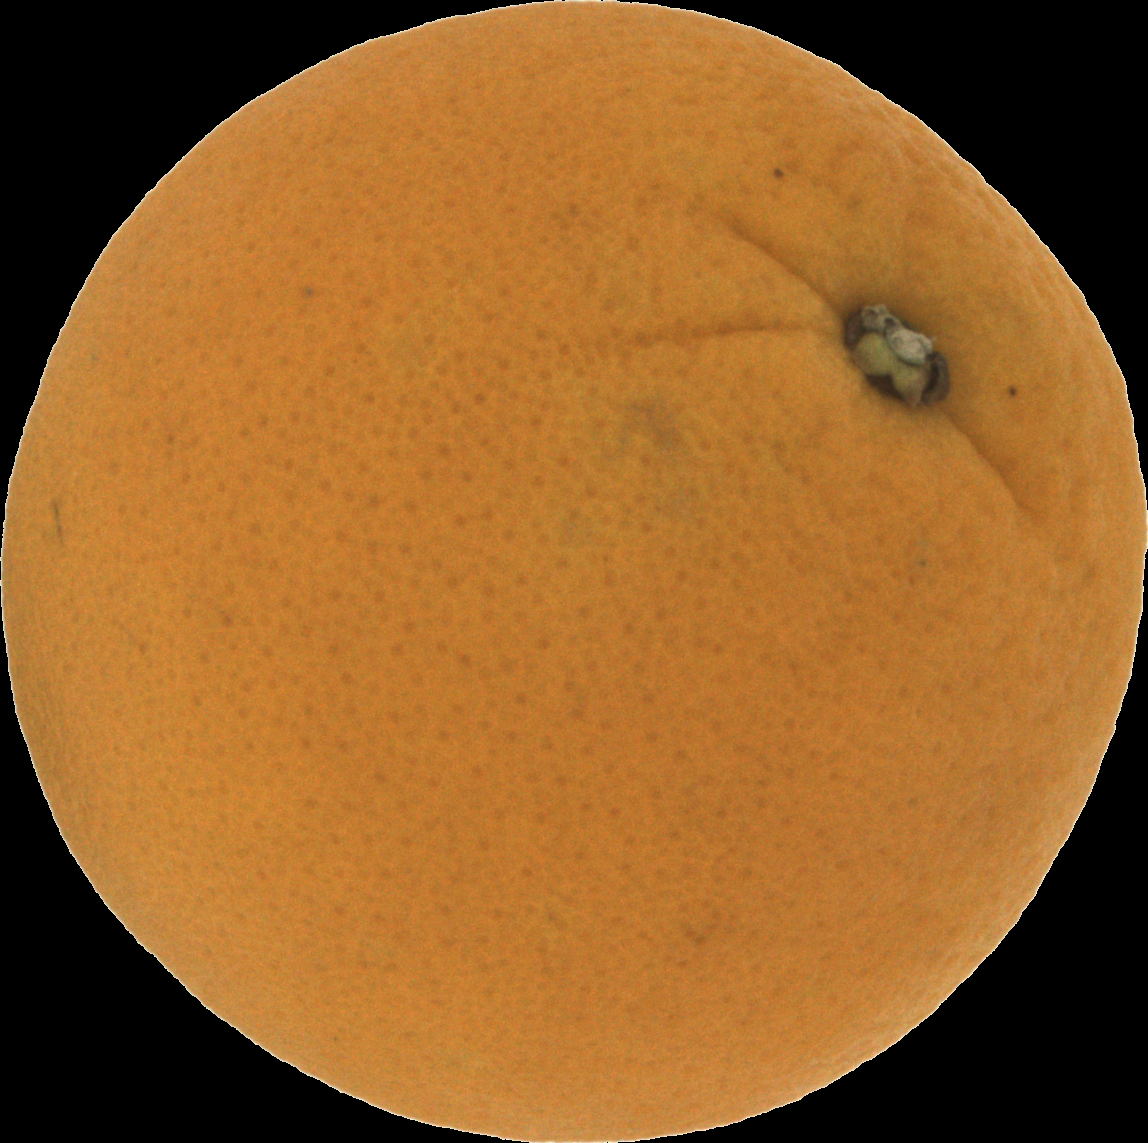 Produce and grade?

orange, good
